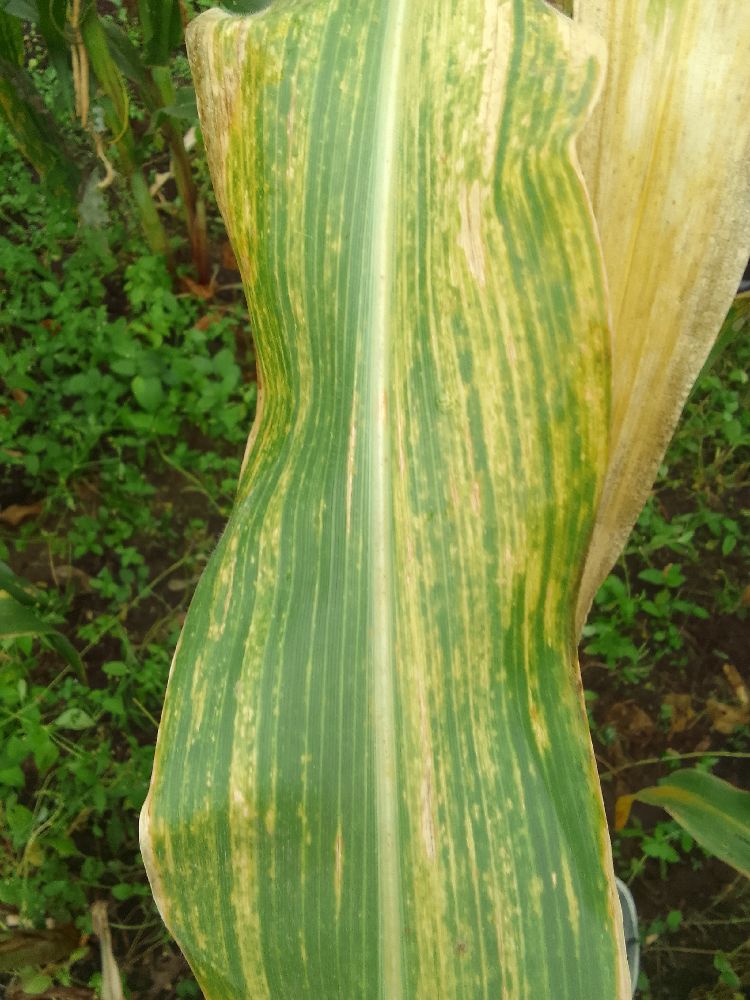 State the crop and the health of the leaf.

maize, maize lethal necrosis
